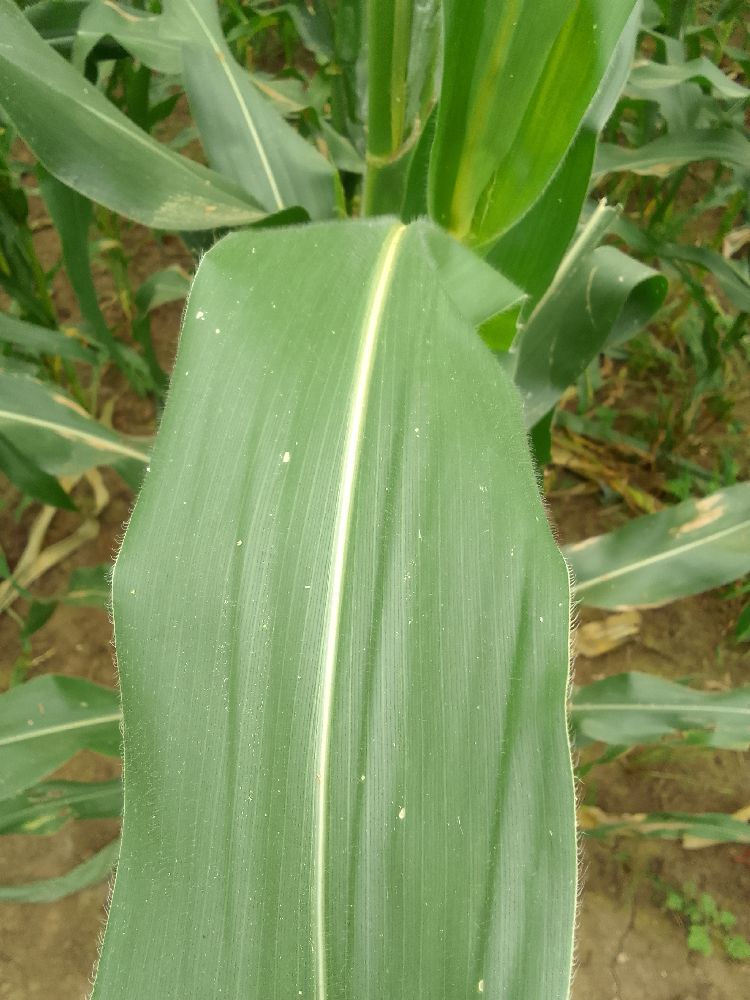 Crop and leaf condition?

maize, healthy
